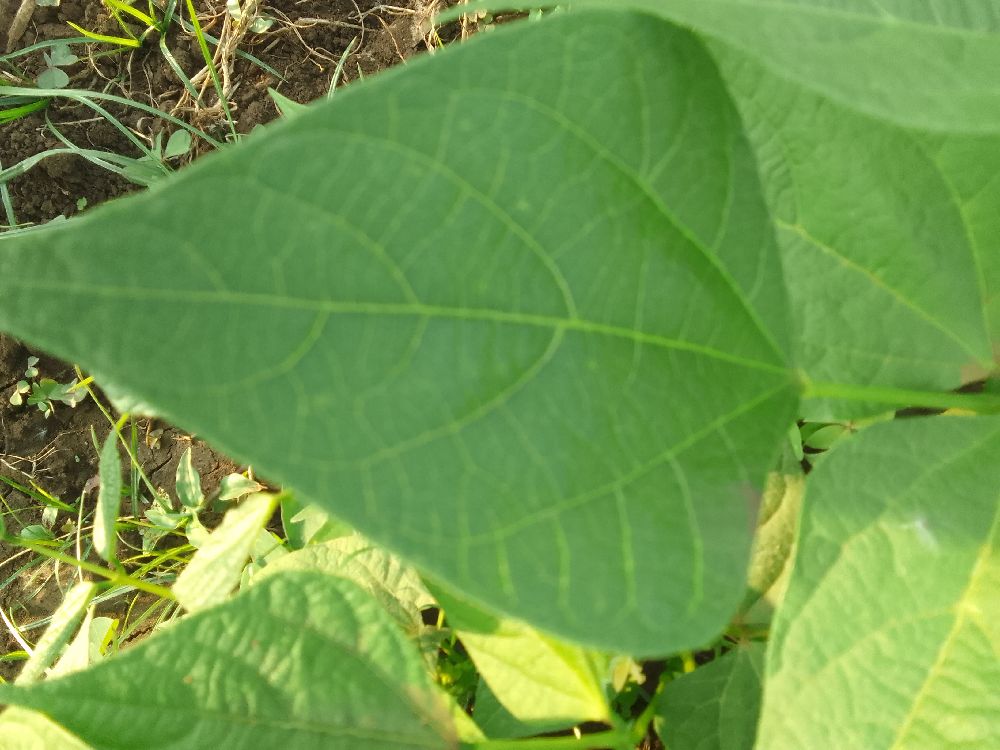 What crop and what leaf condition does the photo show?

common bean, healthy
